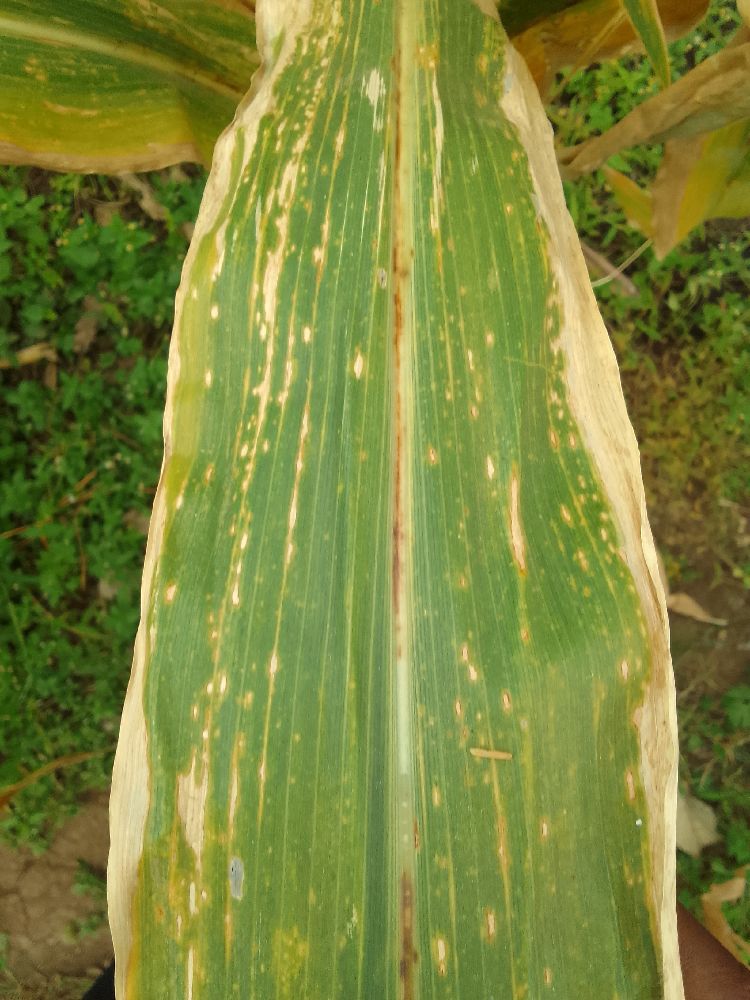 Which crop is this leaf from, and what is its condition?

maize, maize lethal necrosis
